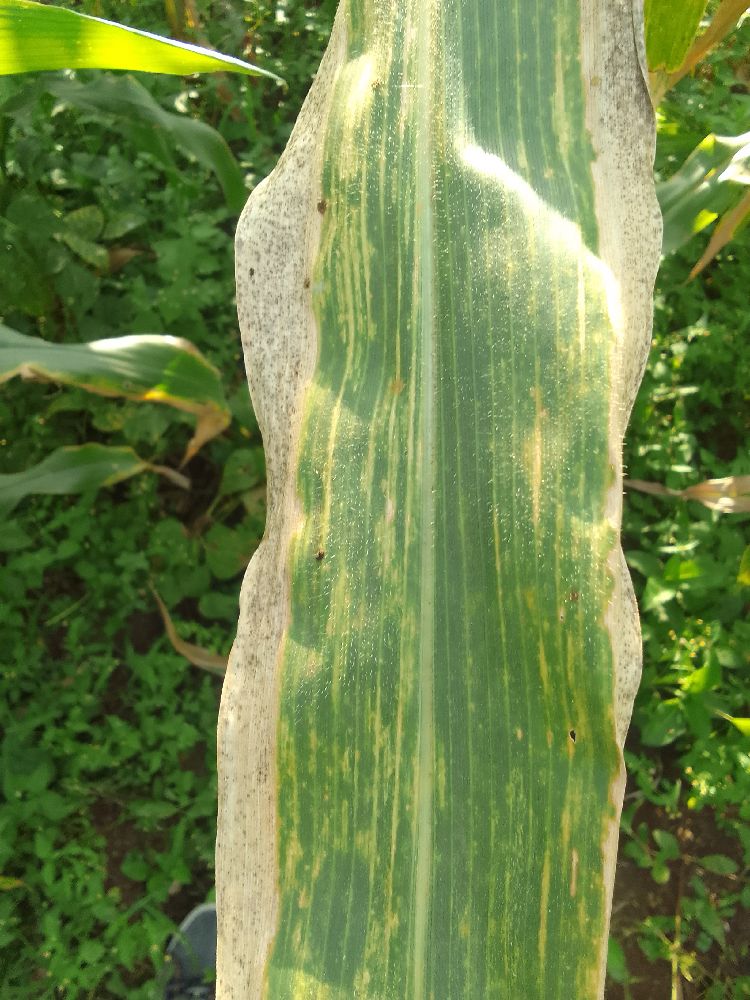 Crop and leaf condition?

maize, maize lethal necrosis
